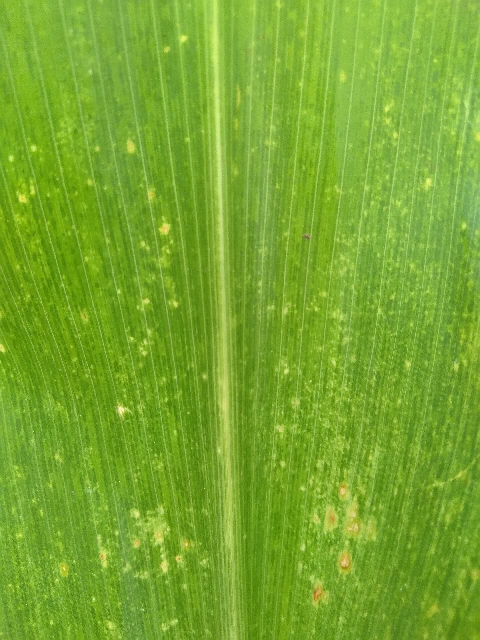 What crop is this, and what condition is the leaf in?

maize, maize lethal necrosis
